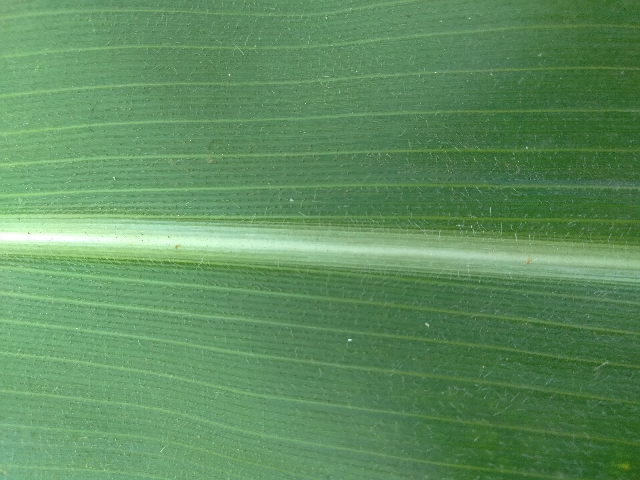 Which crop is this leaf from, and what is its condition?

maize, healthy
